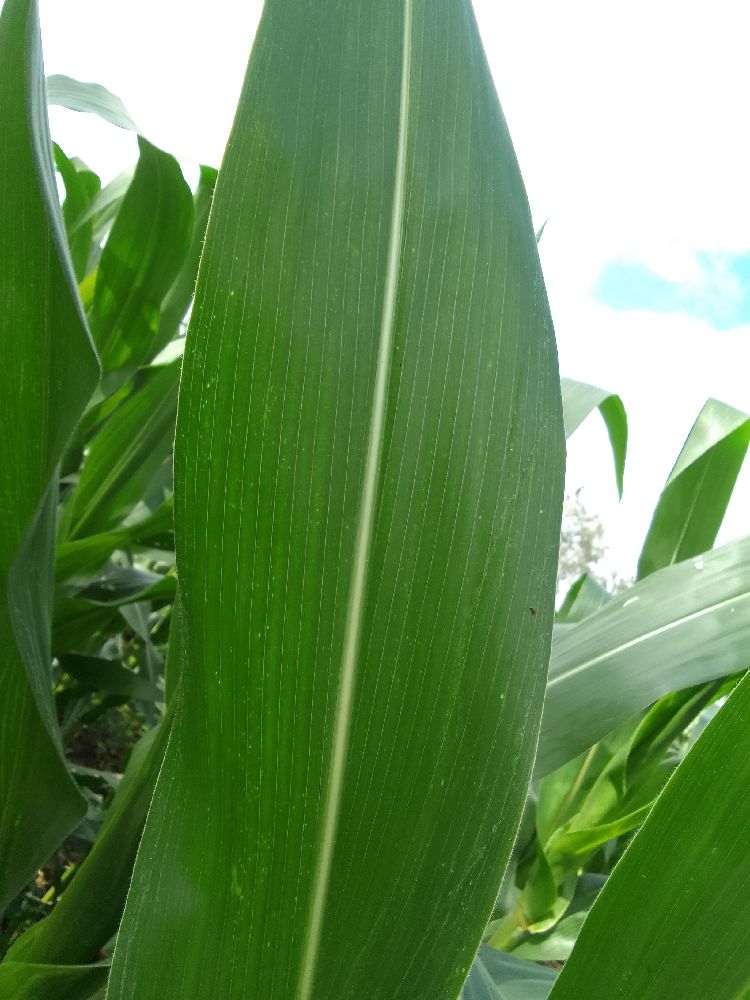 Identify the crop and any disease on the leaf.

maize, healthy
